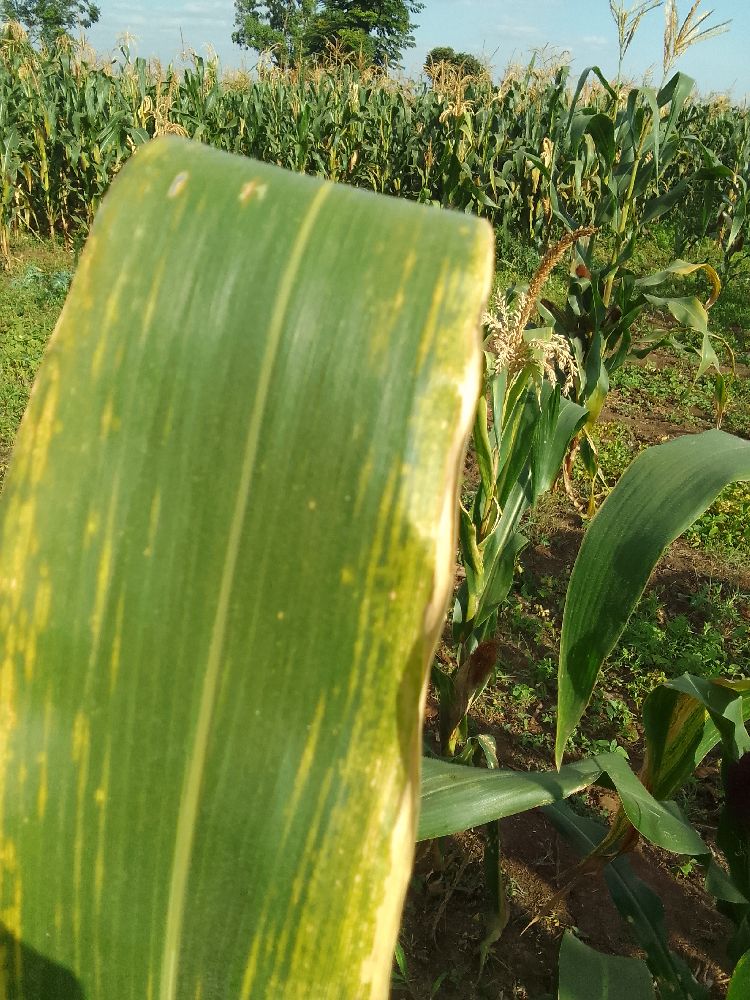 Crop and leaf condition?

maize, maize lethal necrosis
